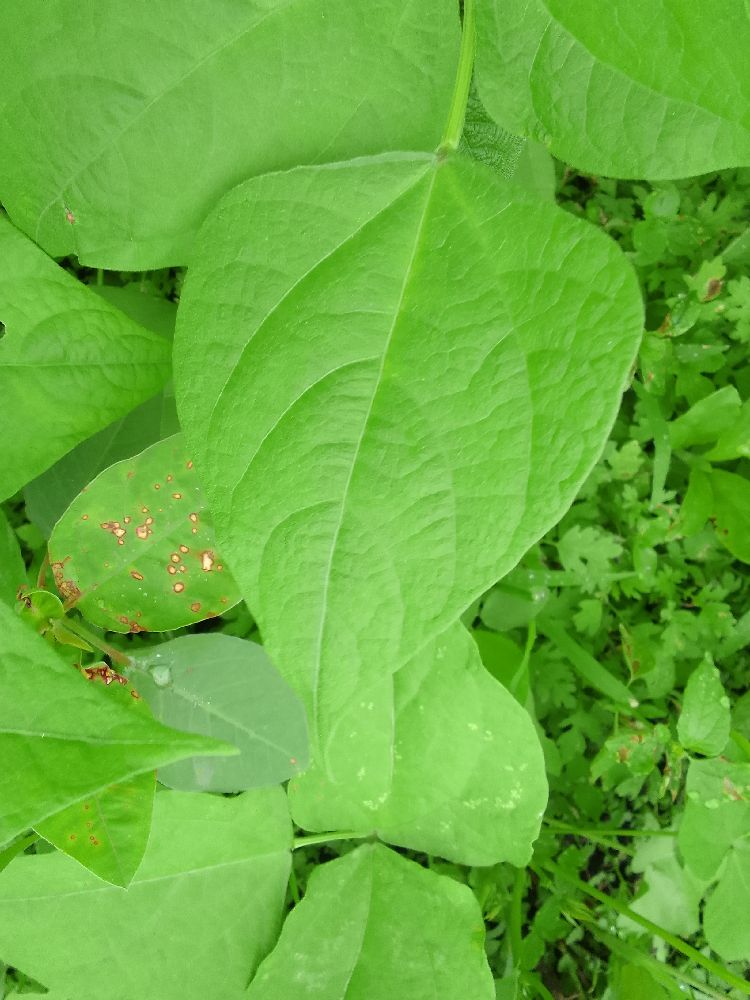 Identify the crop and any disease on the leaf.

common bean, healthy
